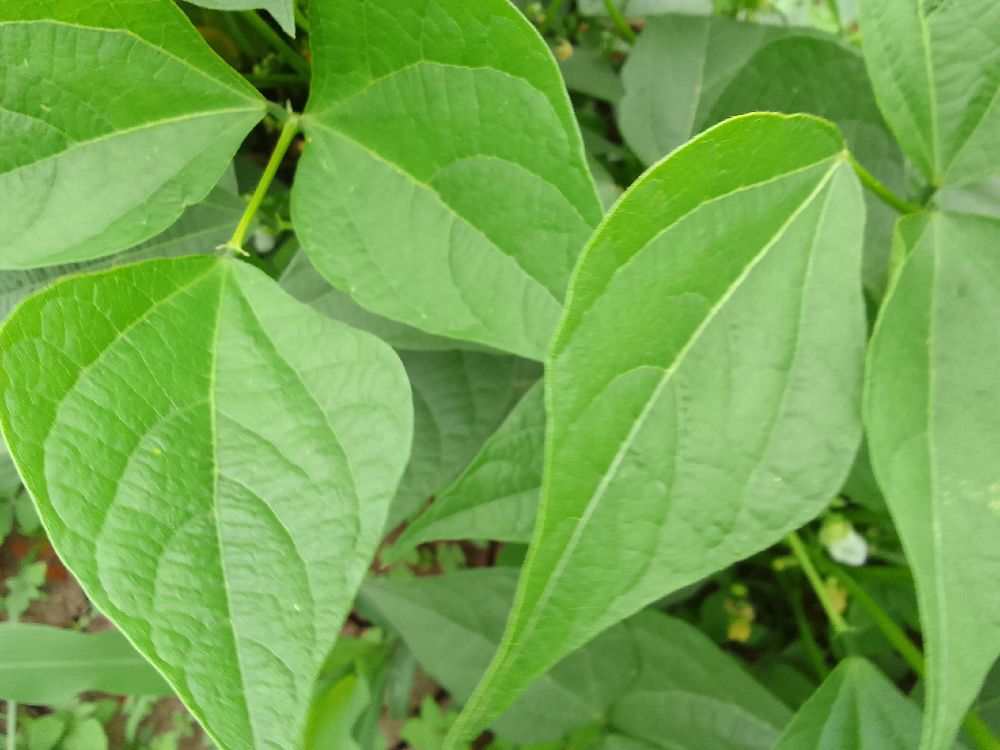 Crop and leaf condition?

common bean, healthy
